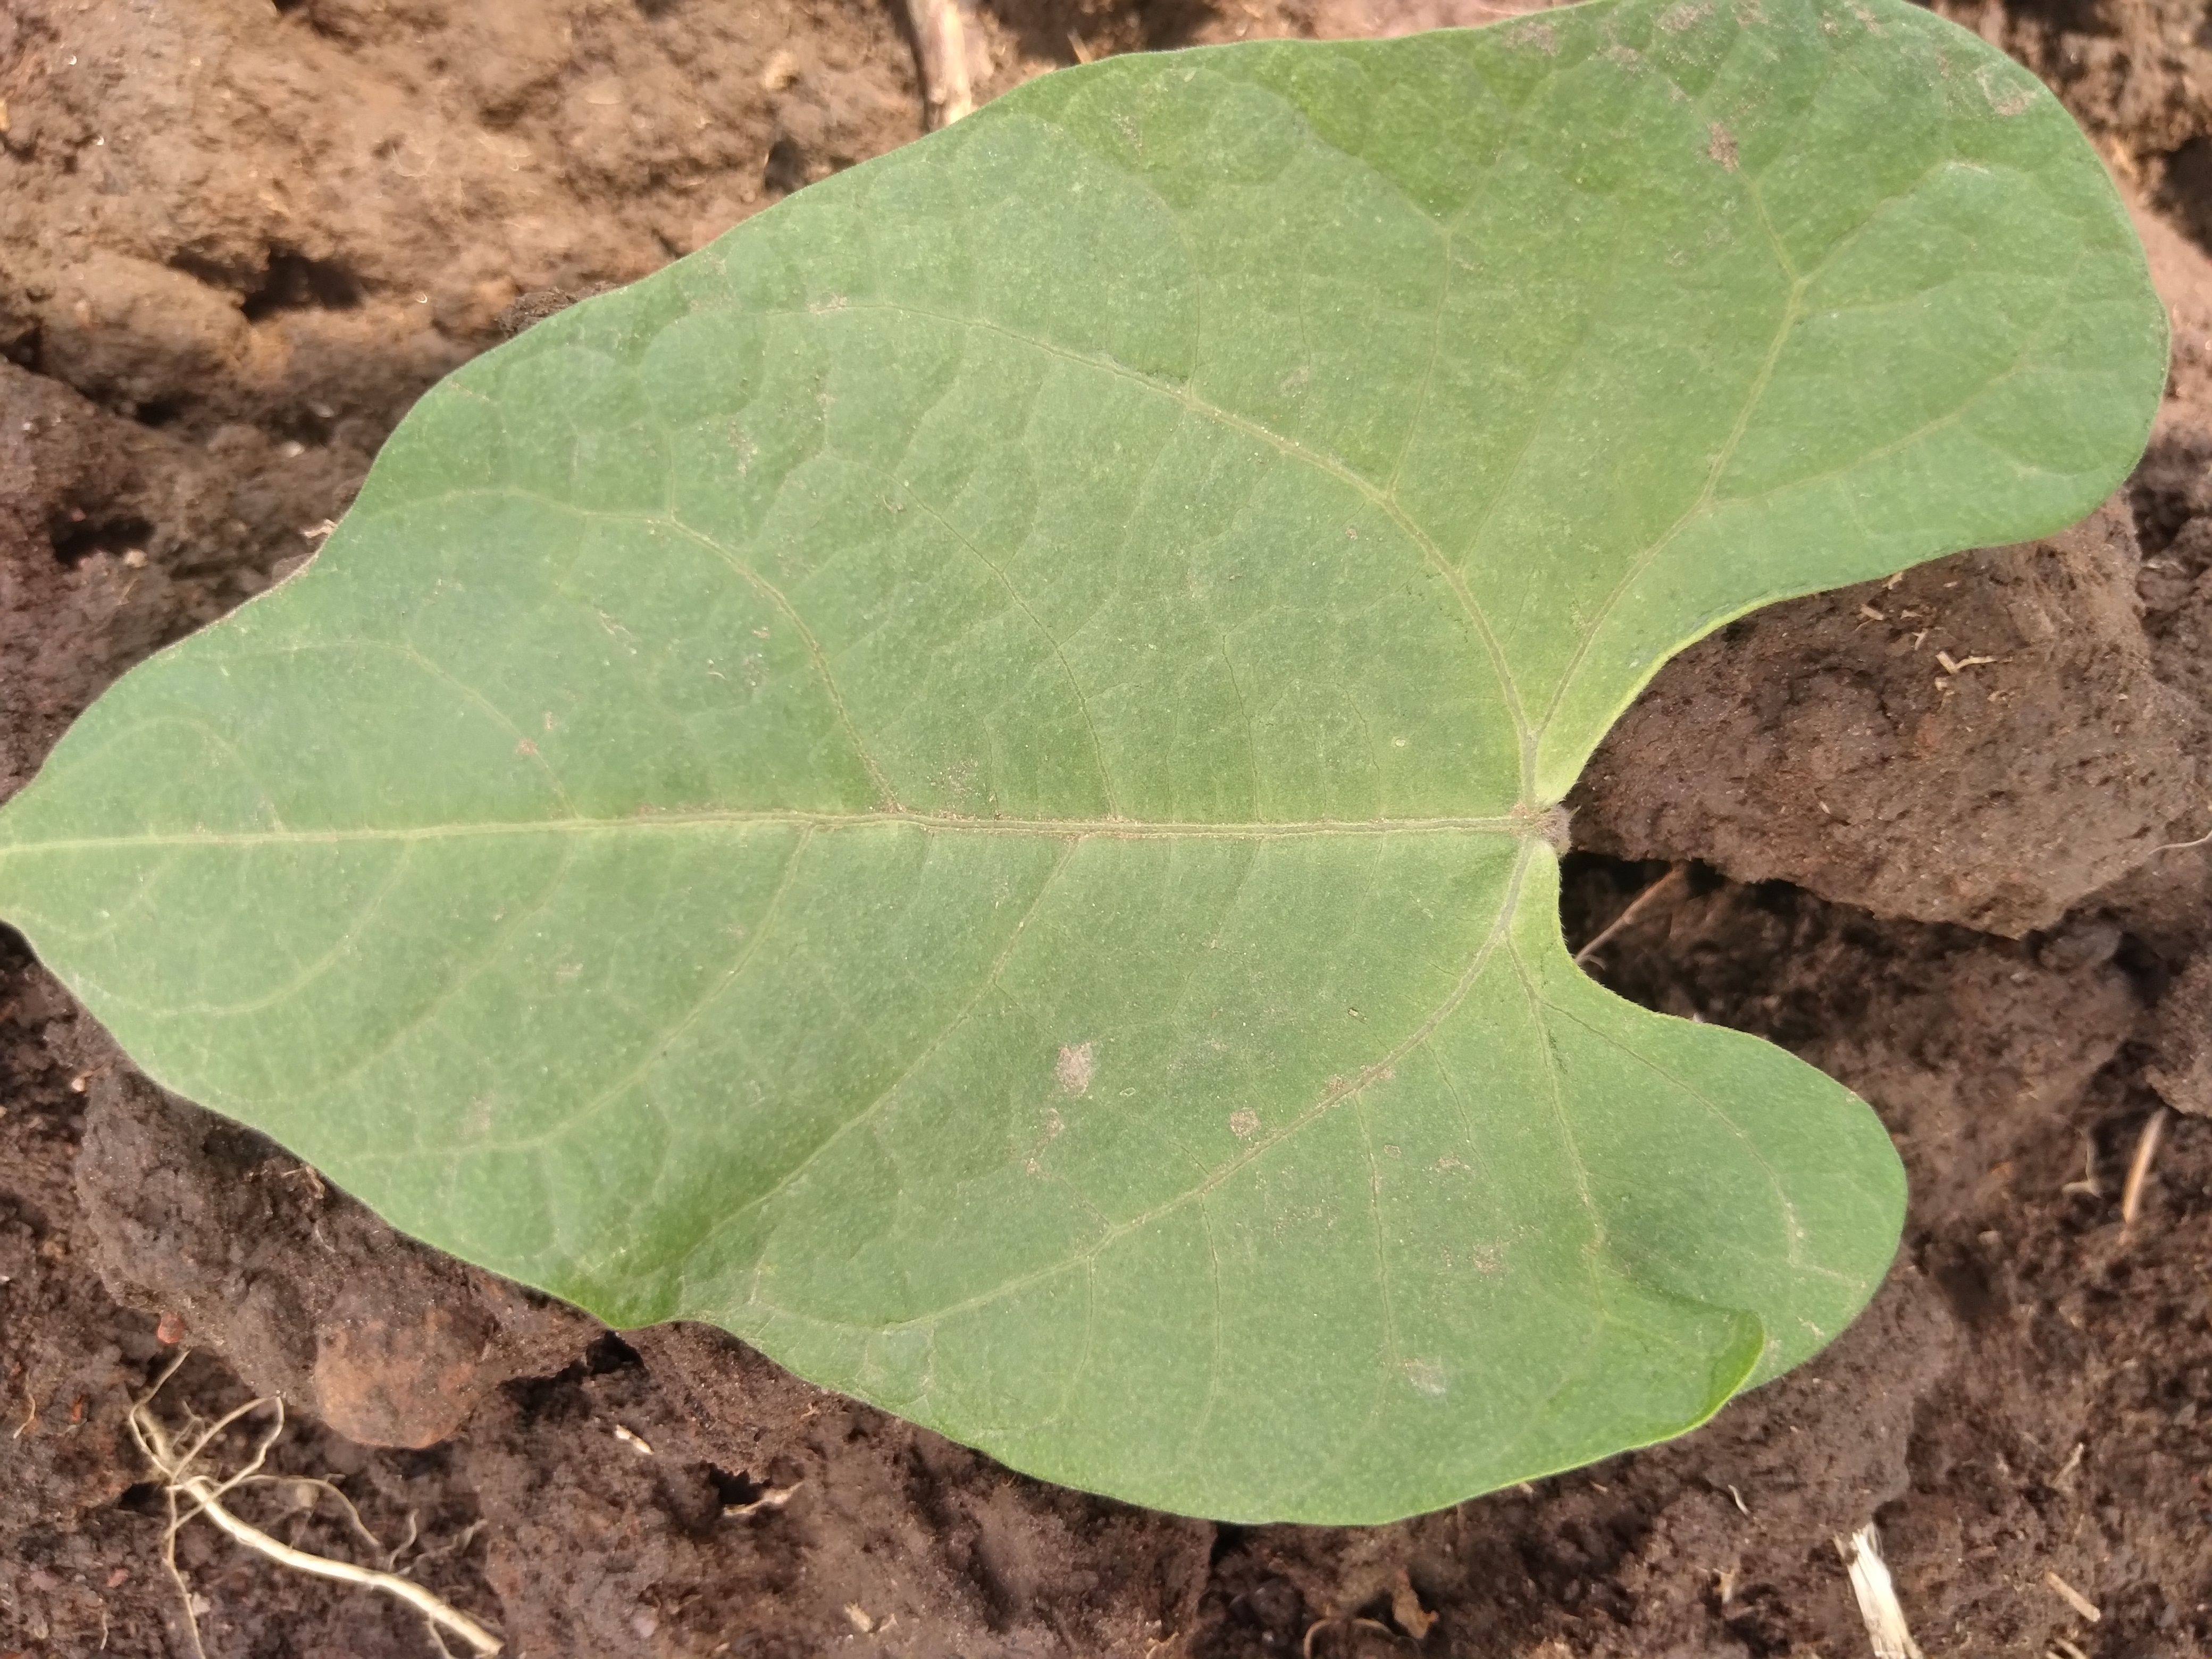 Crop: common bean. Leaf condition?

healthy
